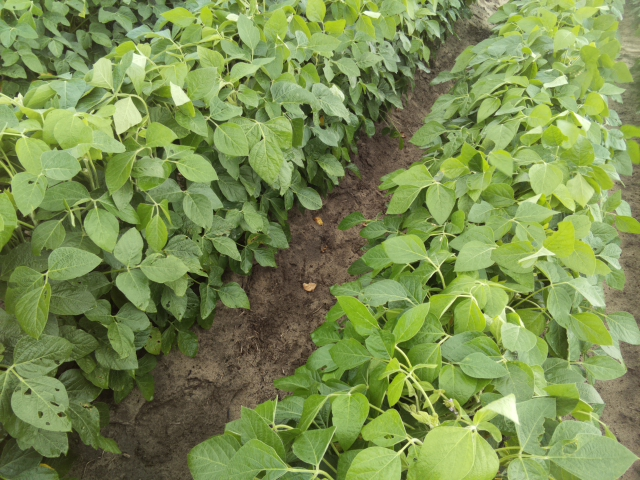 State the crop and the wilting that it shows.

soybean, slight leaflet or petiole turgor loss in upper canopy
